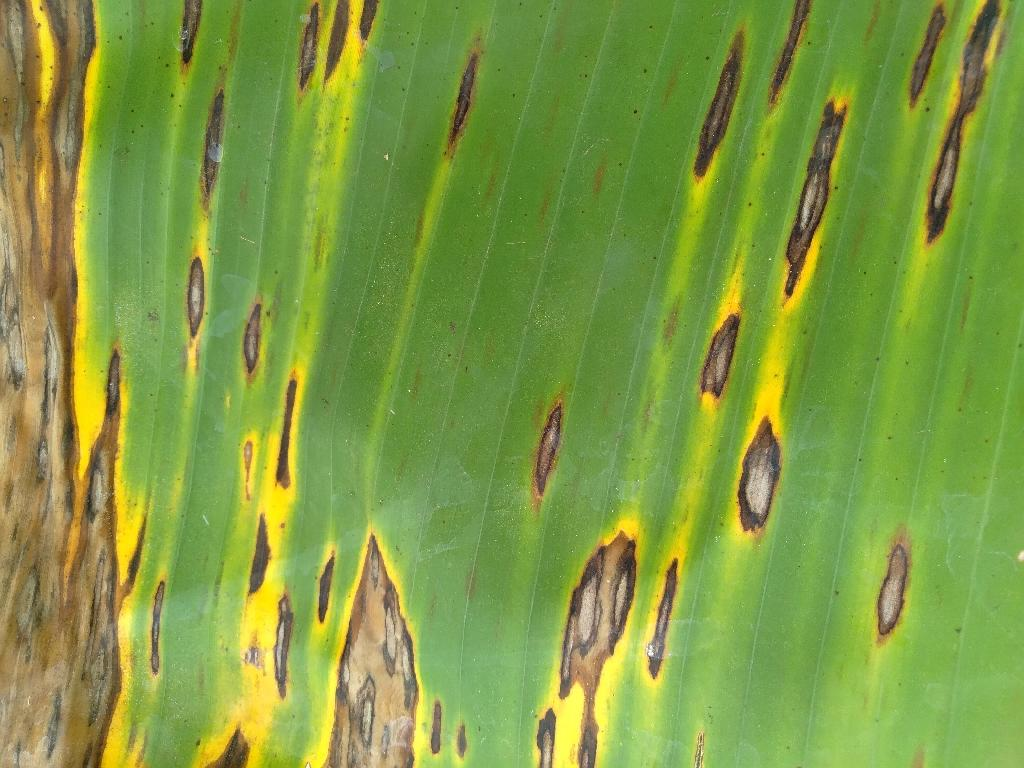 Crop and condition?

banana, black sigatoka
